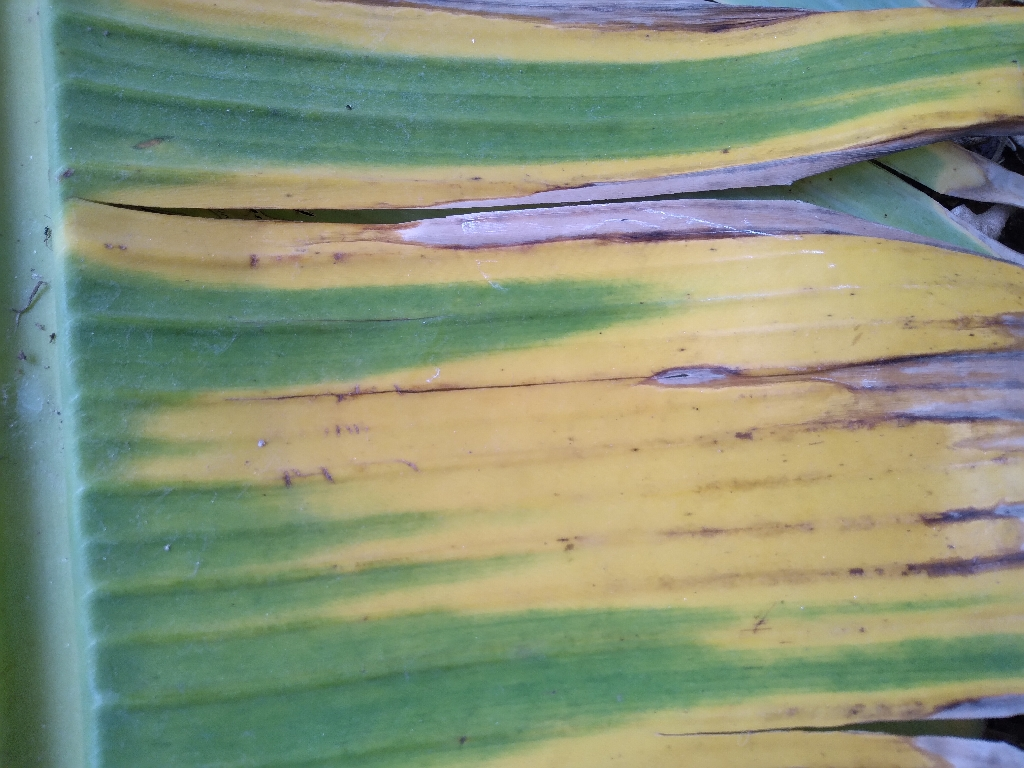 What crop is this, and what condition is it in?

banana, fusarium wilt race 1
